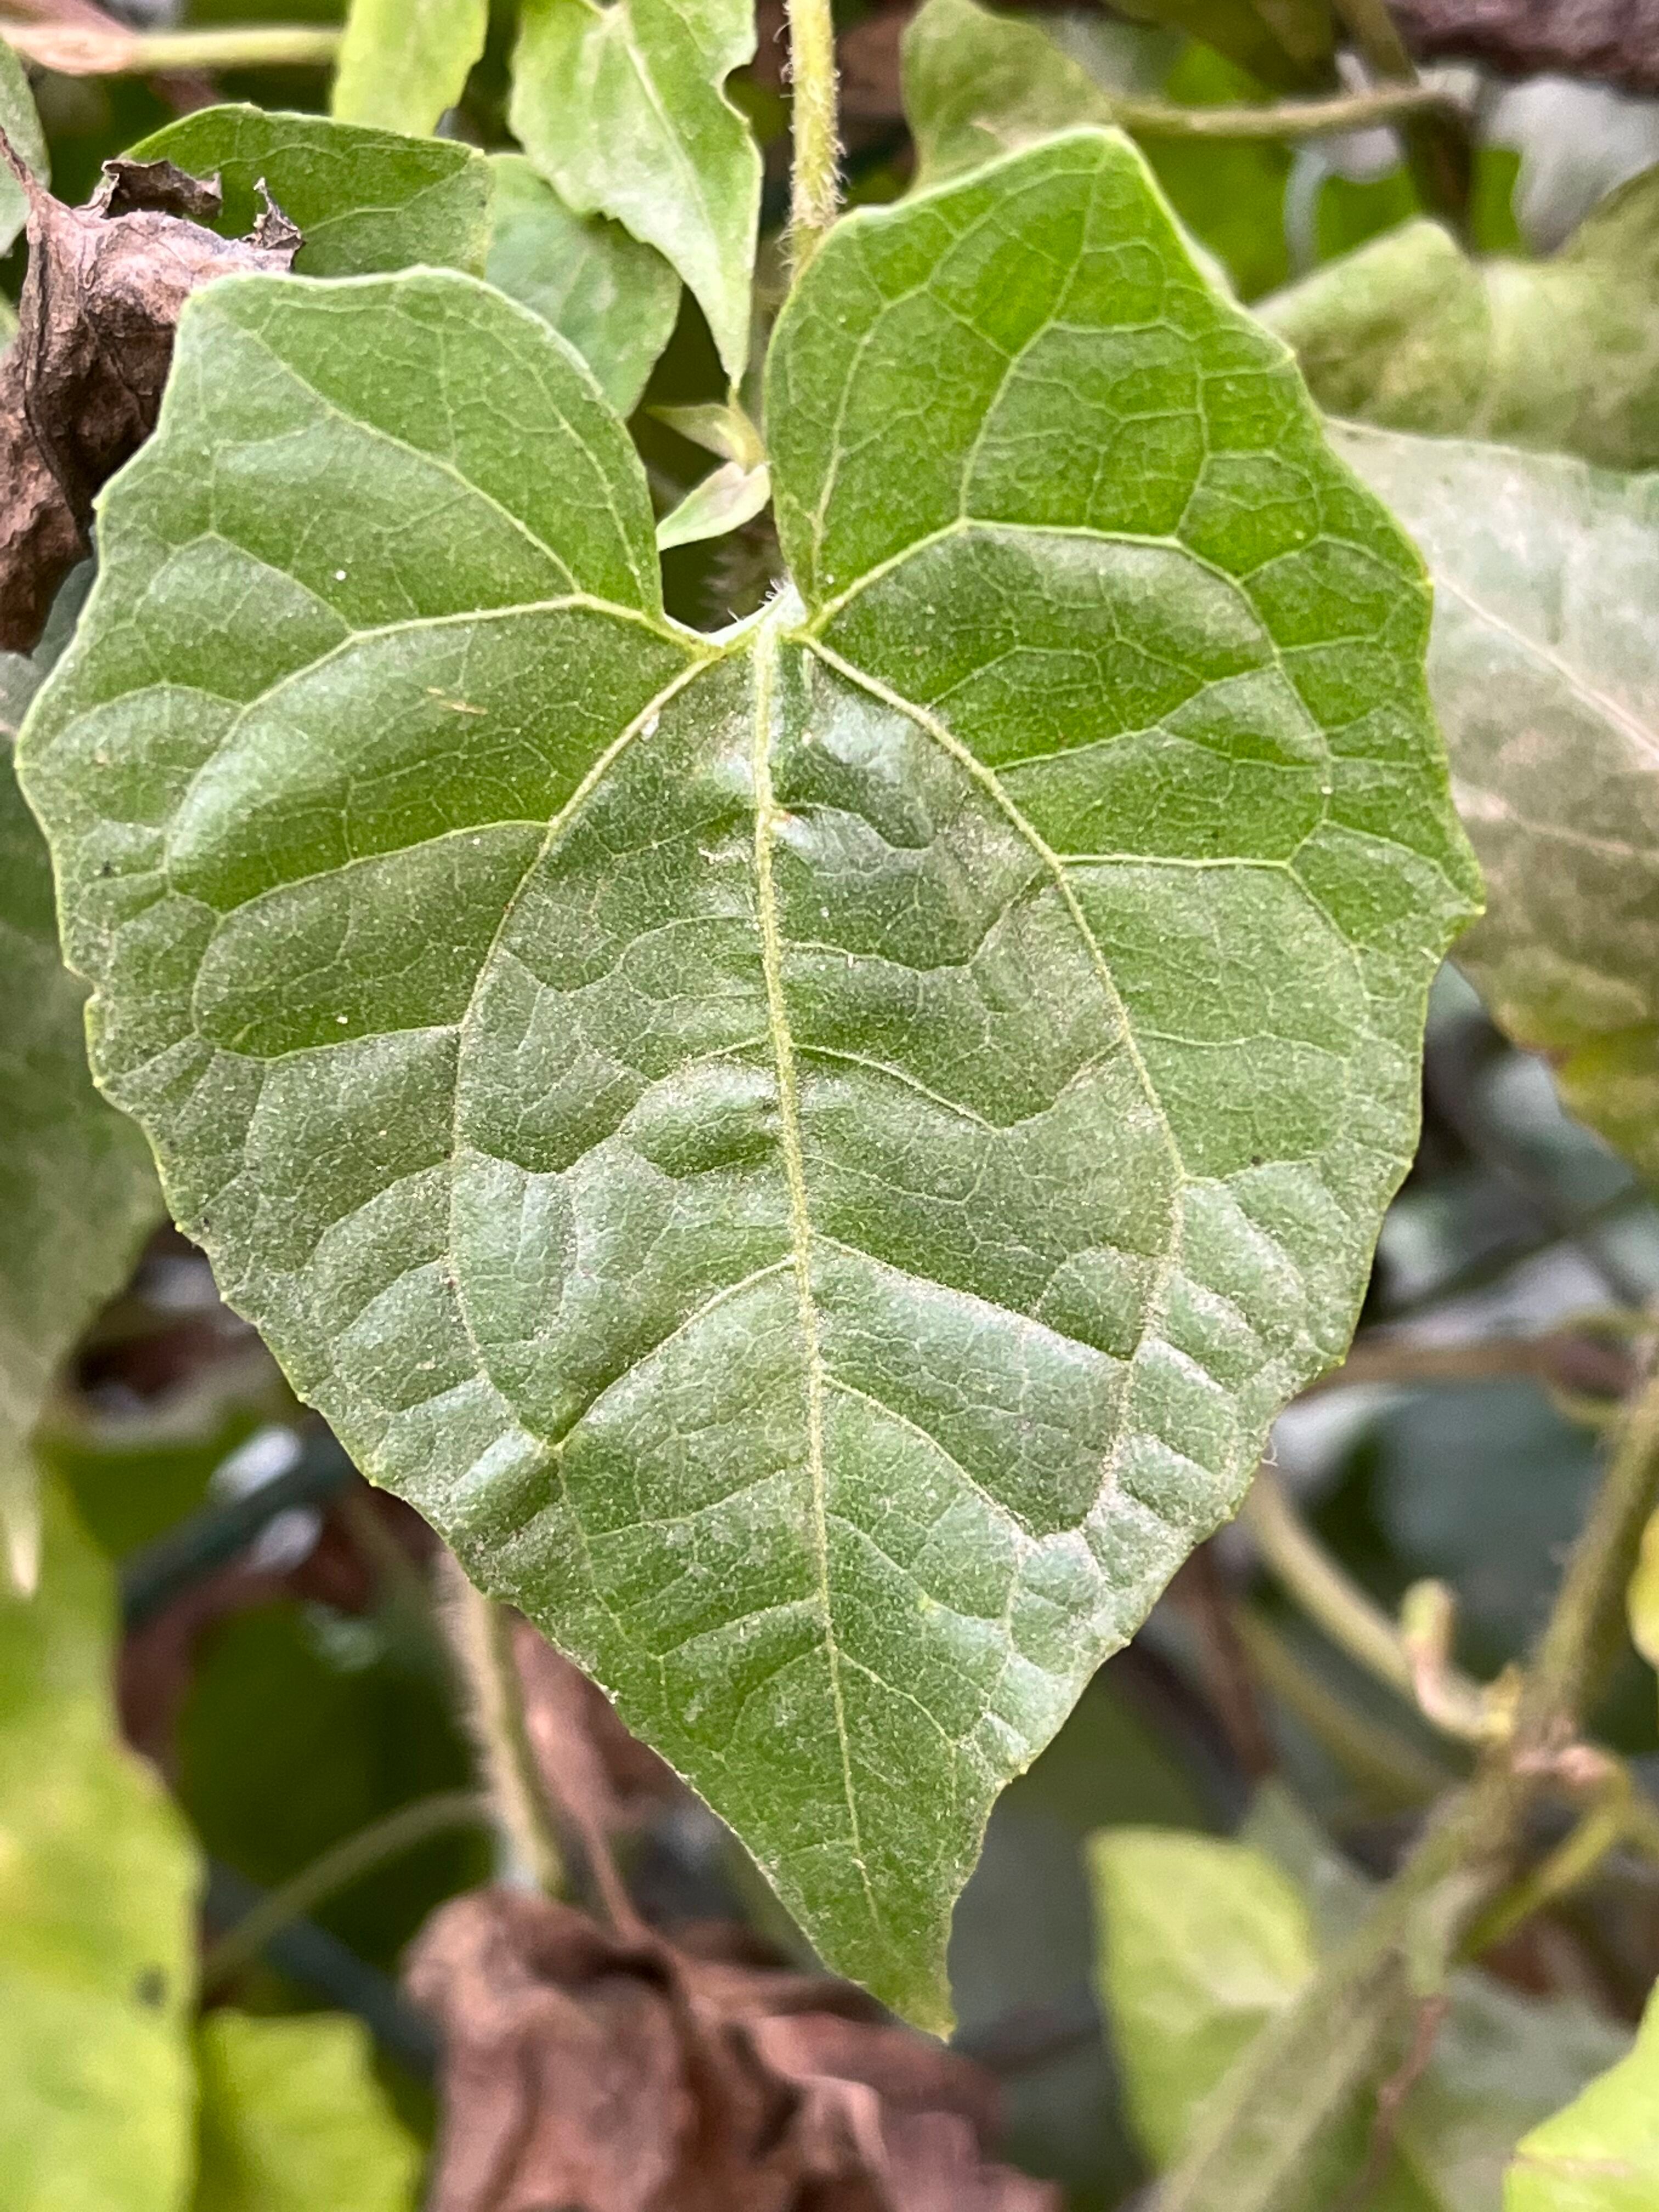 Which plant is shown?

bitter vine
